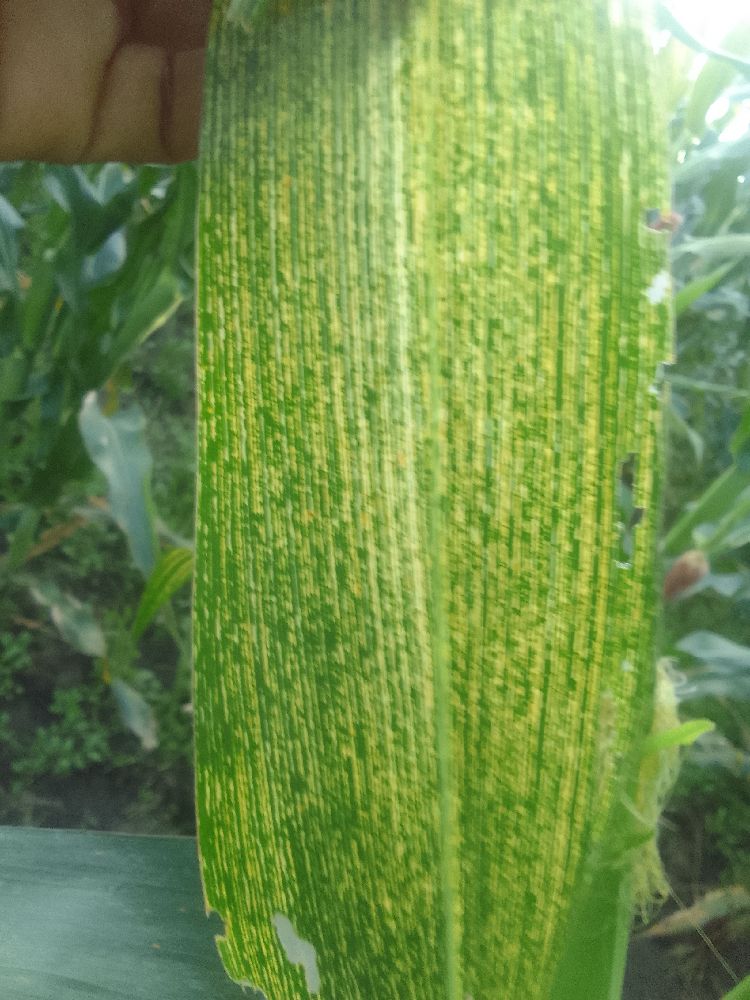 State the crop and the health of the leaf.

maize, maize streak virus
